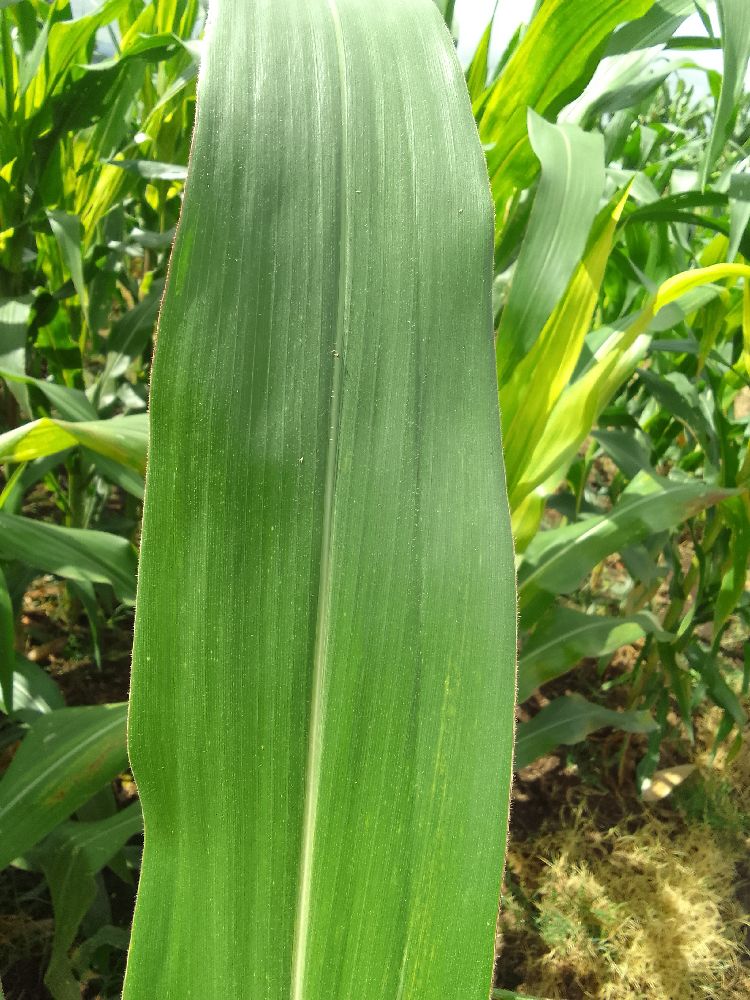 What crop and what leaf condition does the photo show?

maize, healthy
